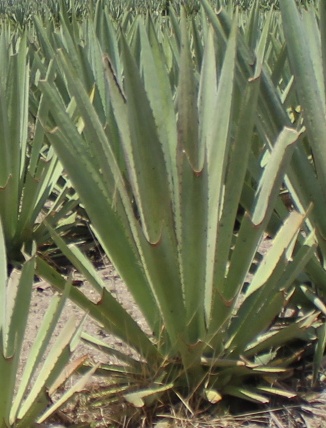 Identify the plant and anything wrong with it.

agave, spotted
